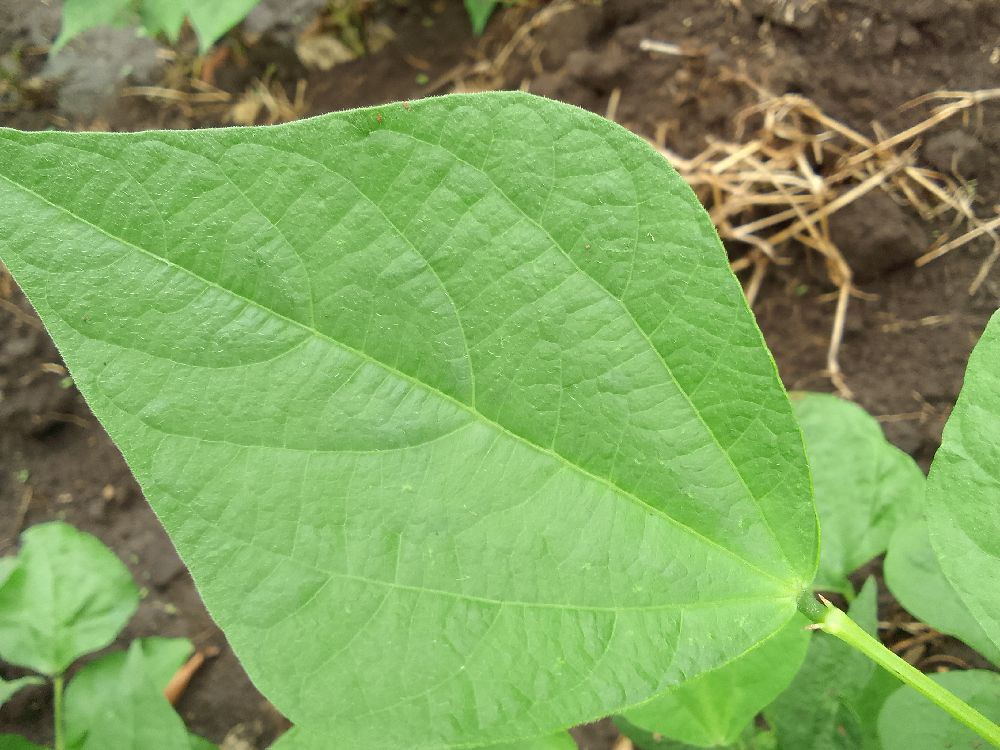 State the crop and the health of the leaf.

common bean, healthy
